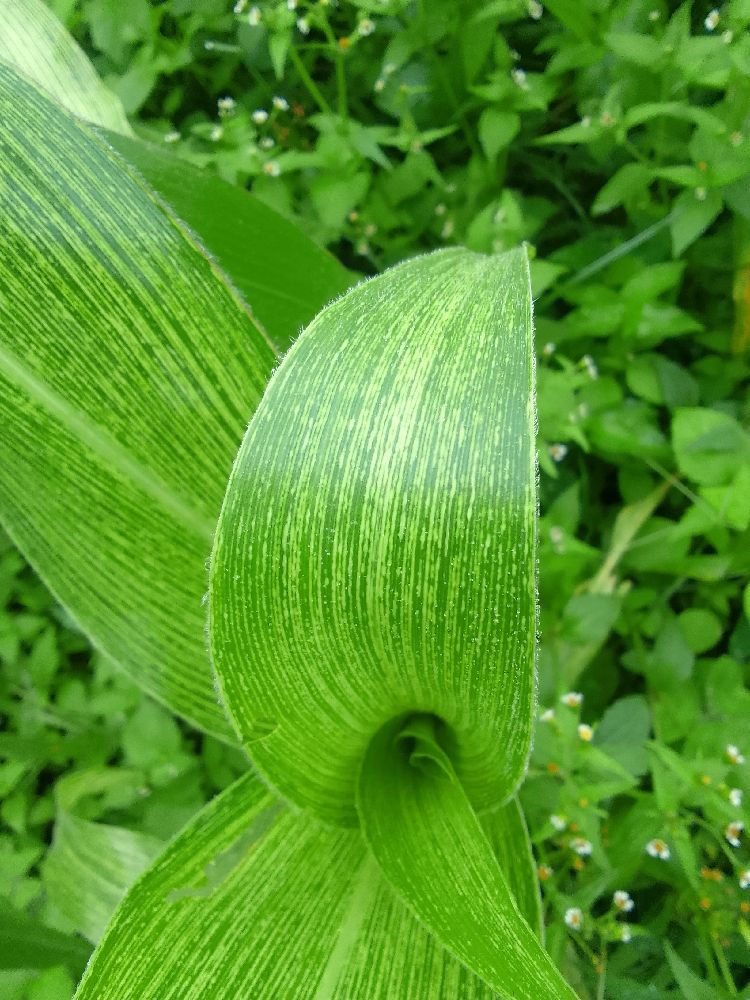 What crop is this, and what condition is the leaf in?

maize, maize streak virus
